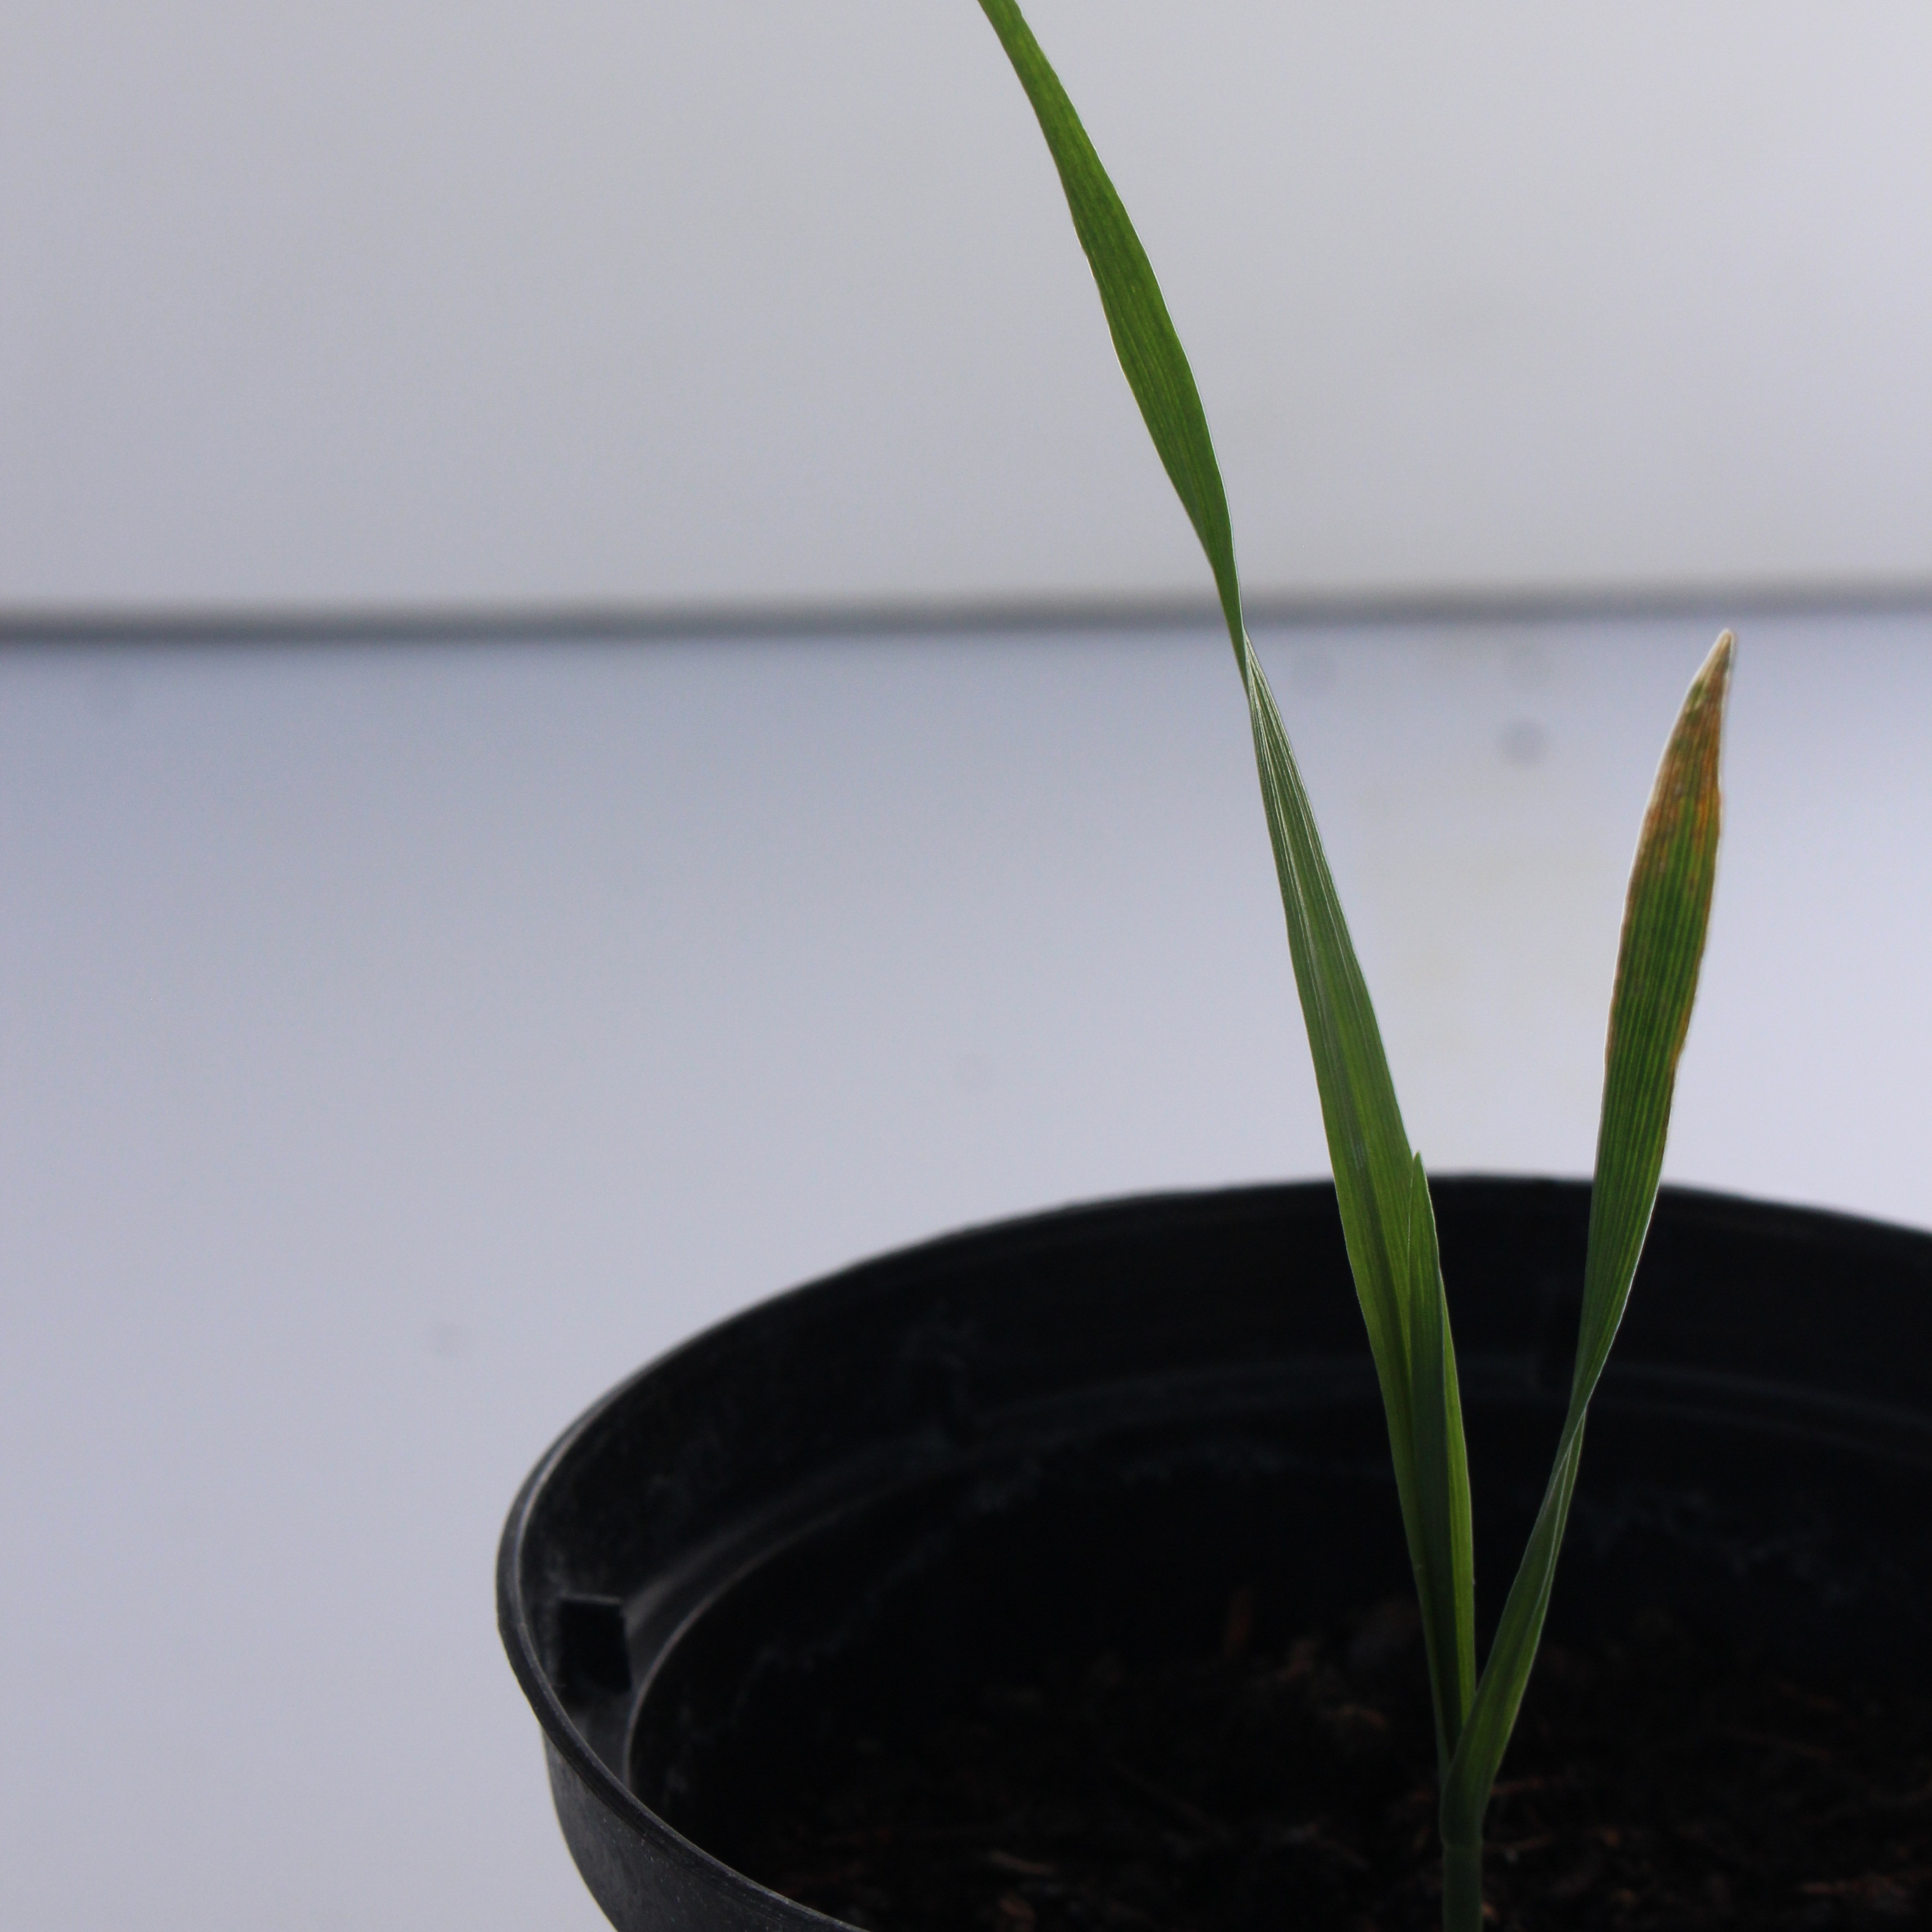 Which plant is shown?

Avena sterilis
